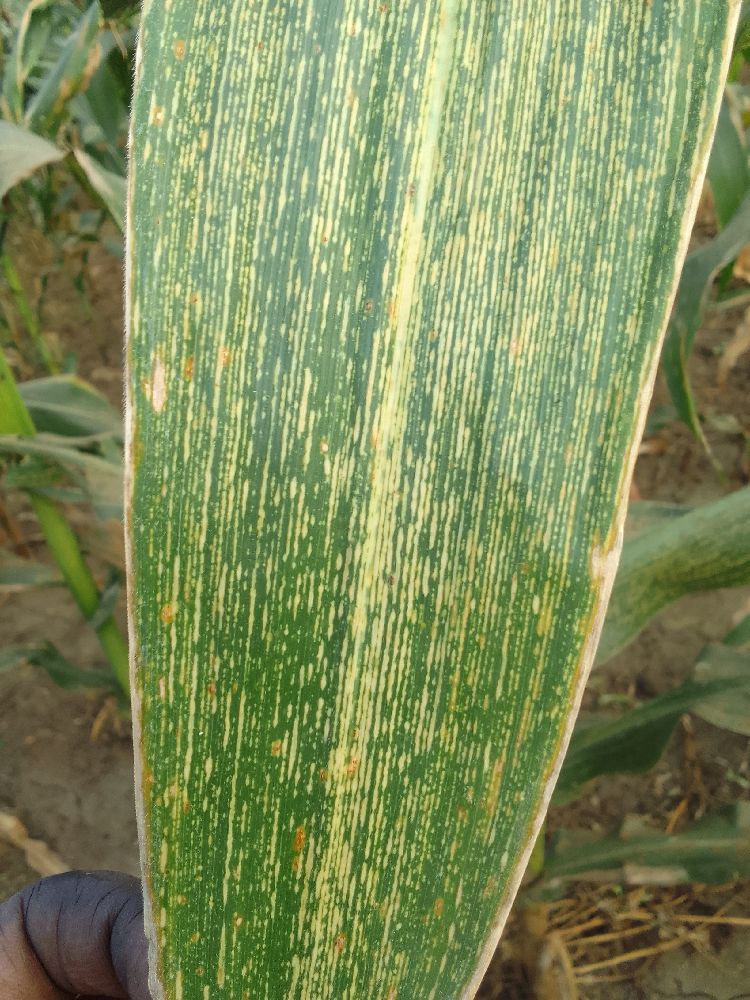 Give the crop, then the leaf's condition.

maize, maize streak virus
